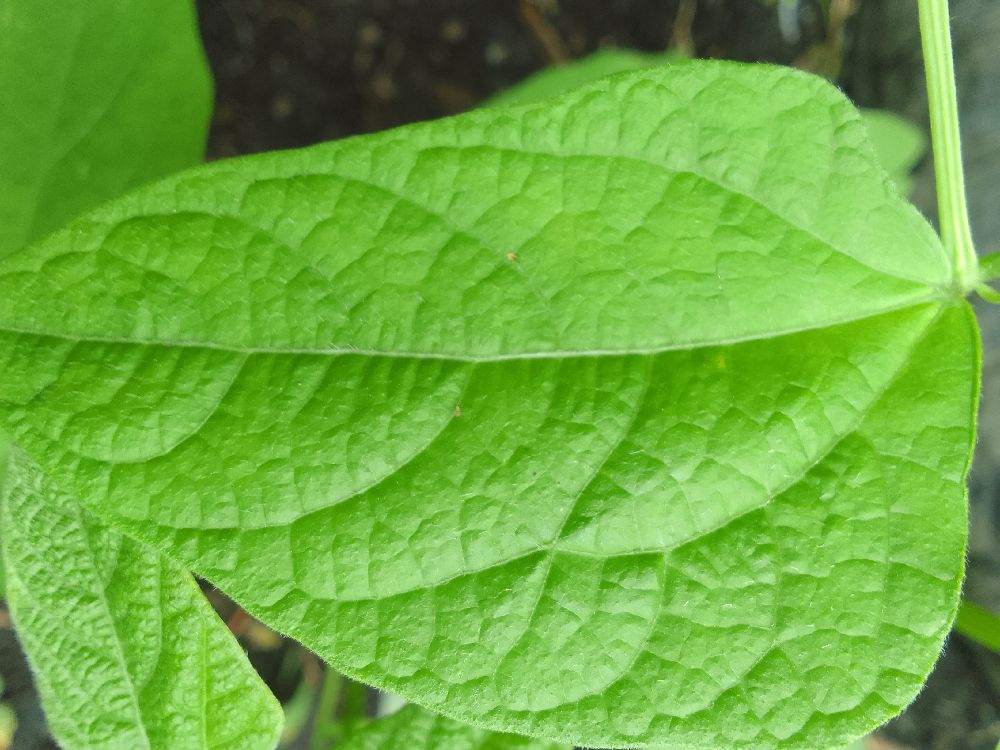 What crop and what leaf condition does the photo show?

common bean, healthy
